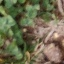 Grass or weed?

unstructured weed
